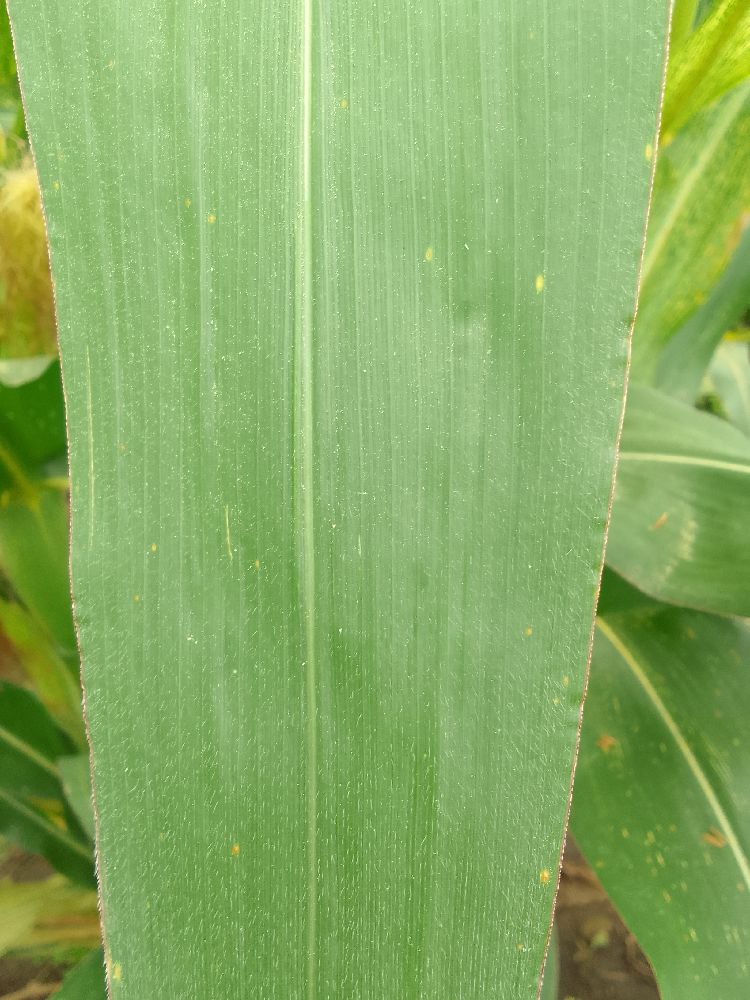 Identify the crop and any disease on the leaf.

maize, healthy
